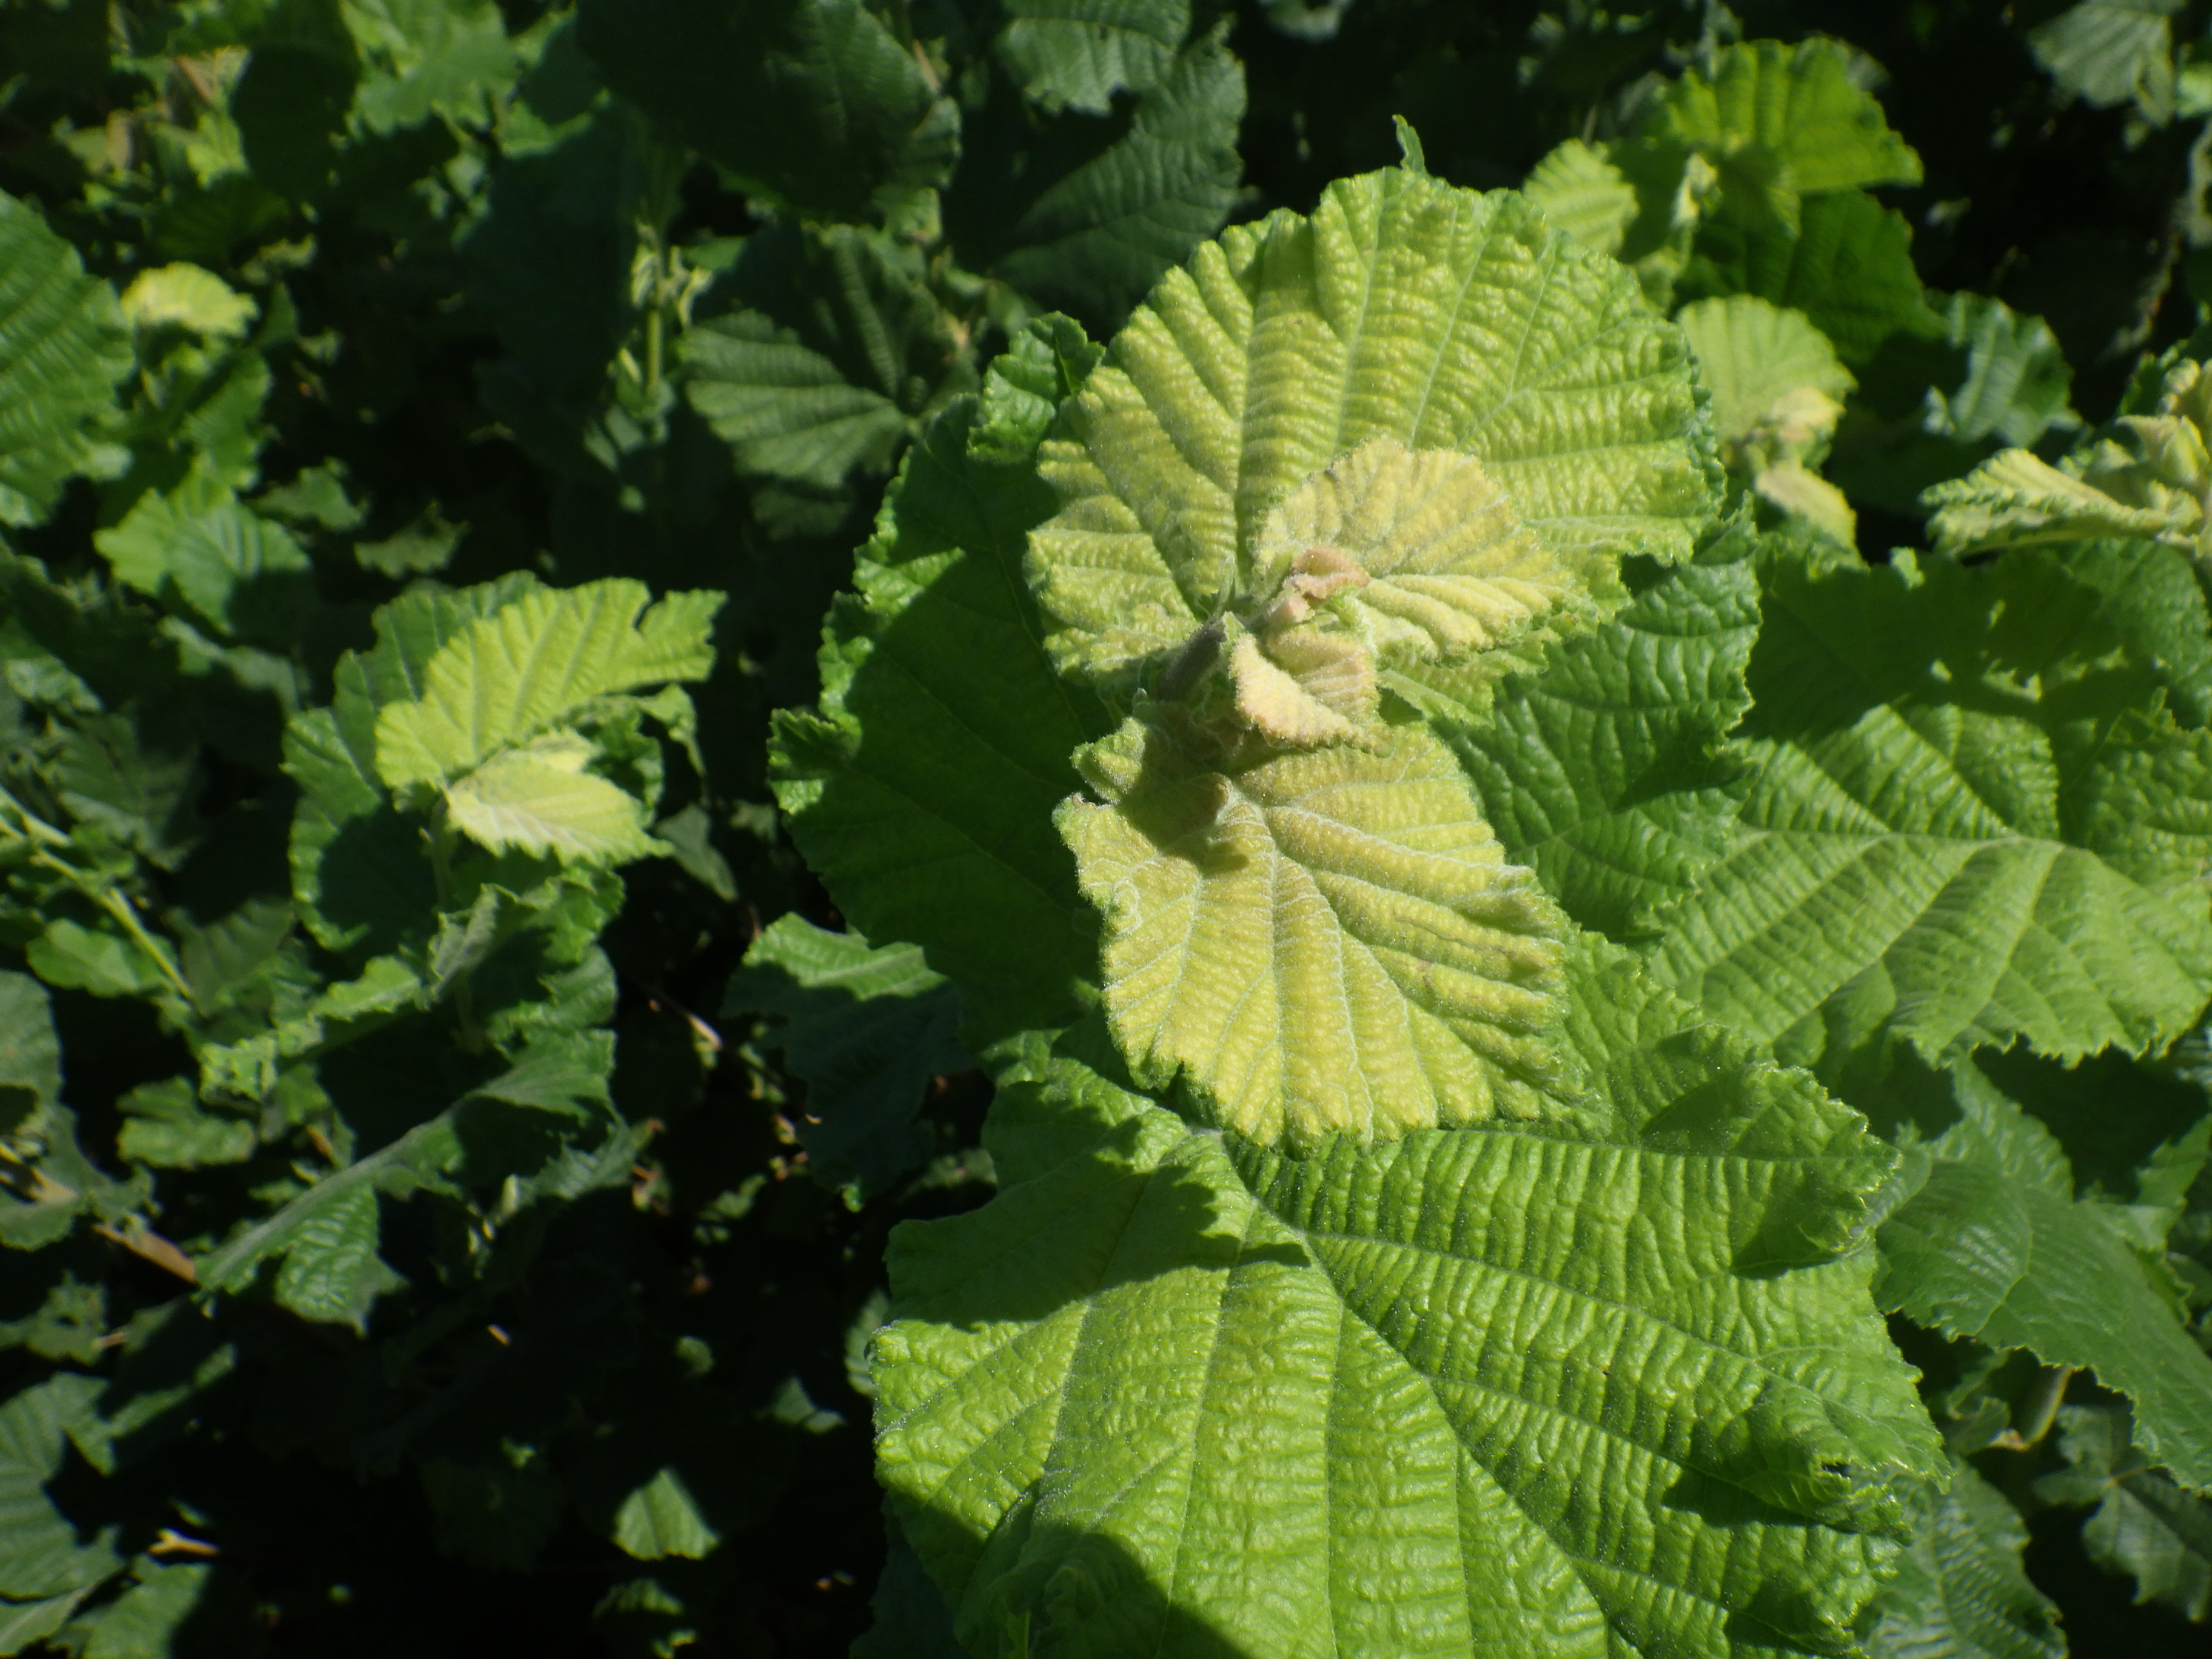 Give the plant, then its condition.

hazel, healthy
